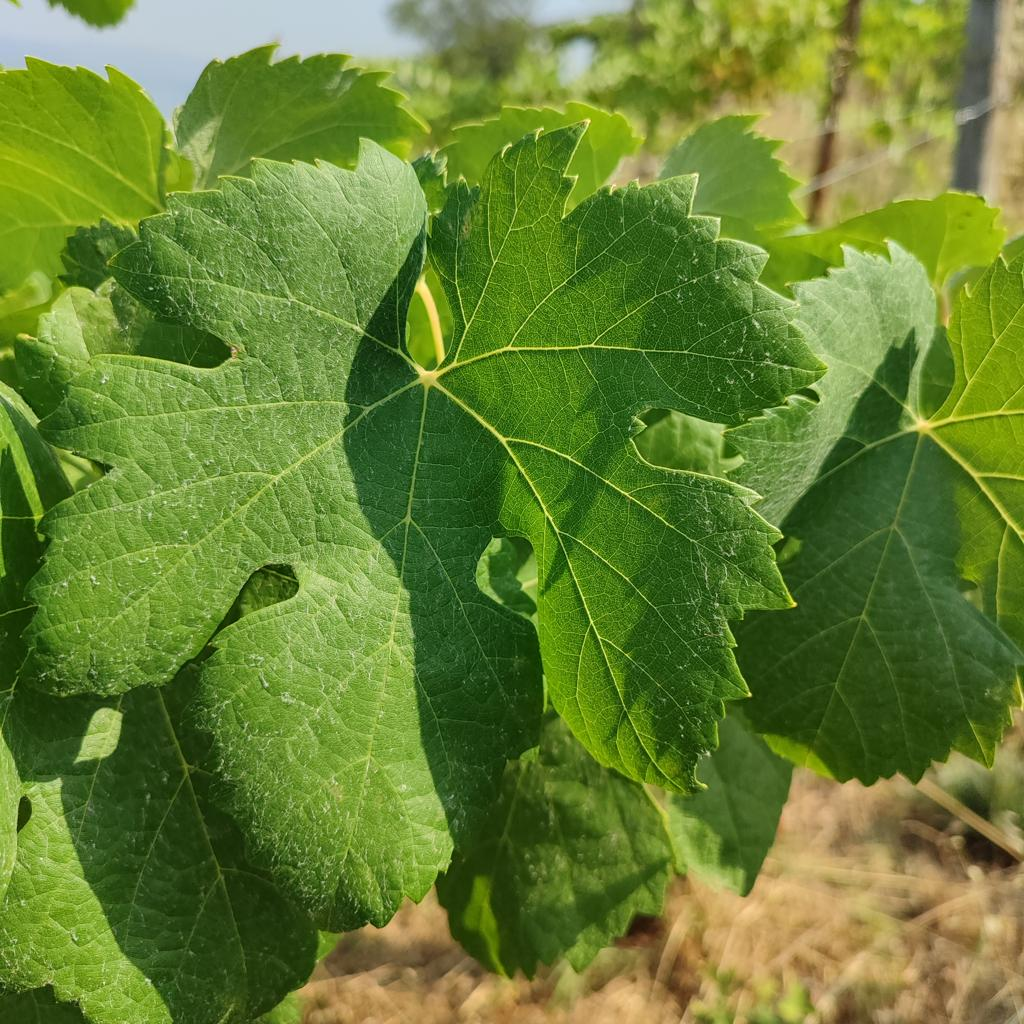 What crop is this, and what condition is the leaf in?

grapevine, healthy
